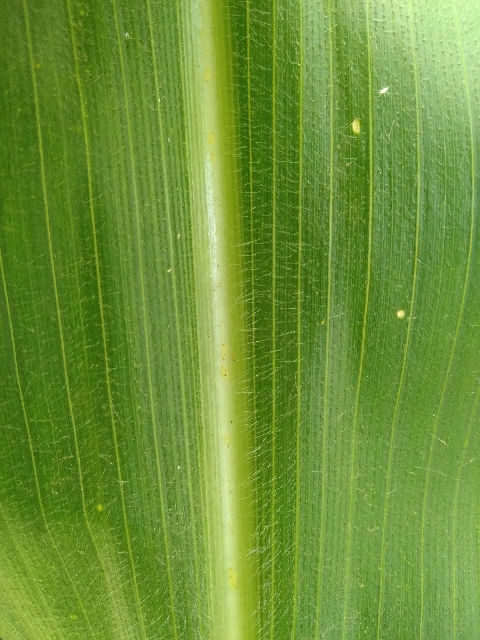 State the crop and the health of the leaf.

maize, healthy
